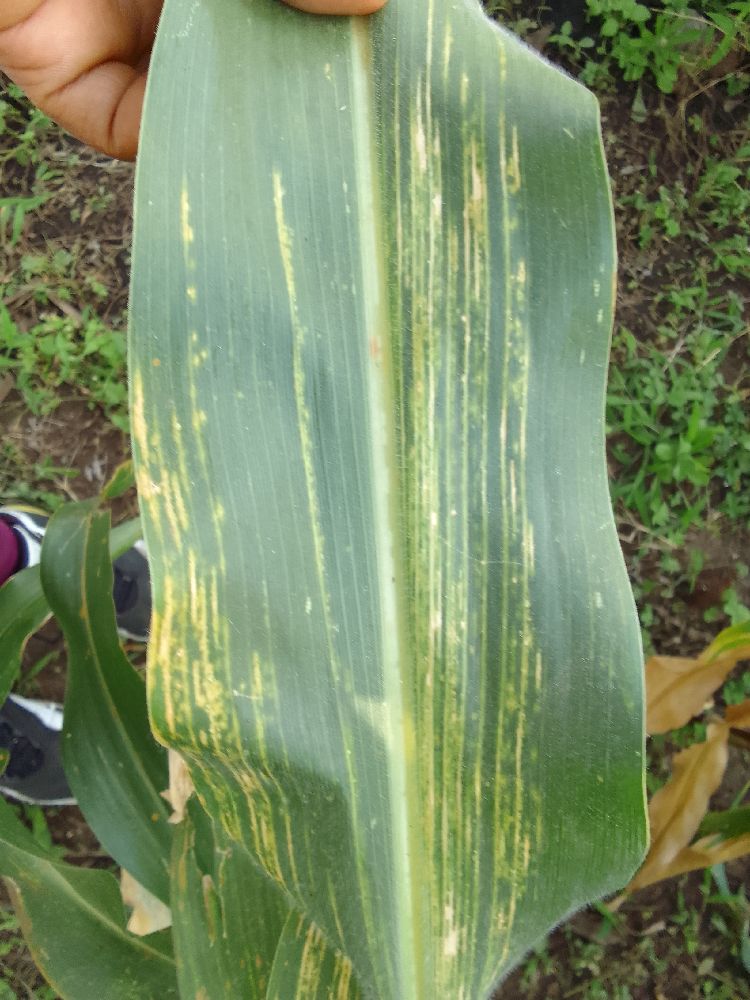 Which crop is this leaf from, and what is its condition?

maize, maize lethal necrosis
